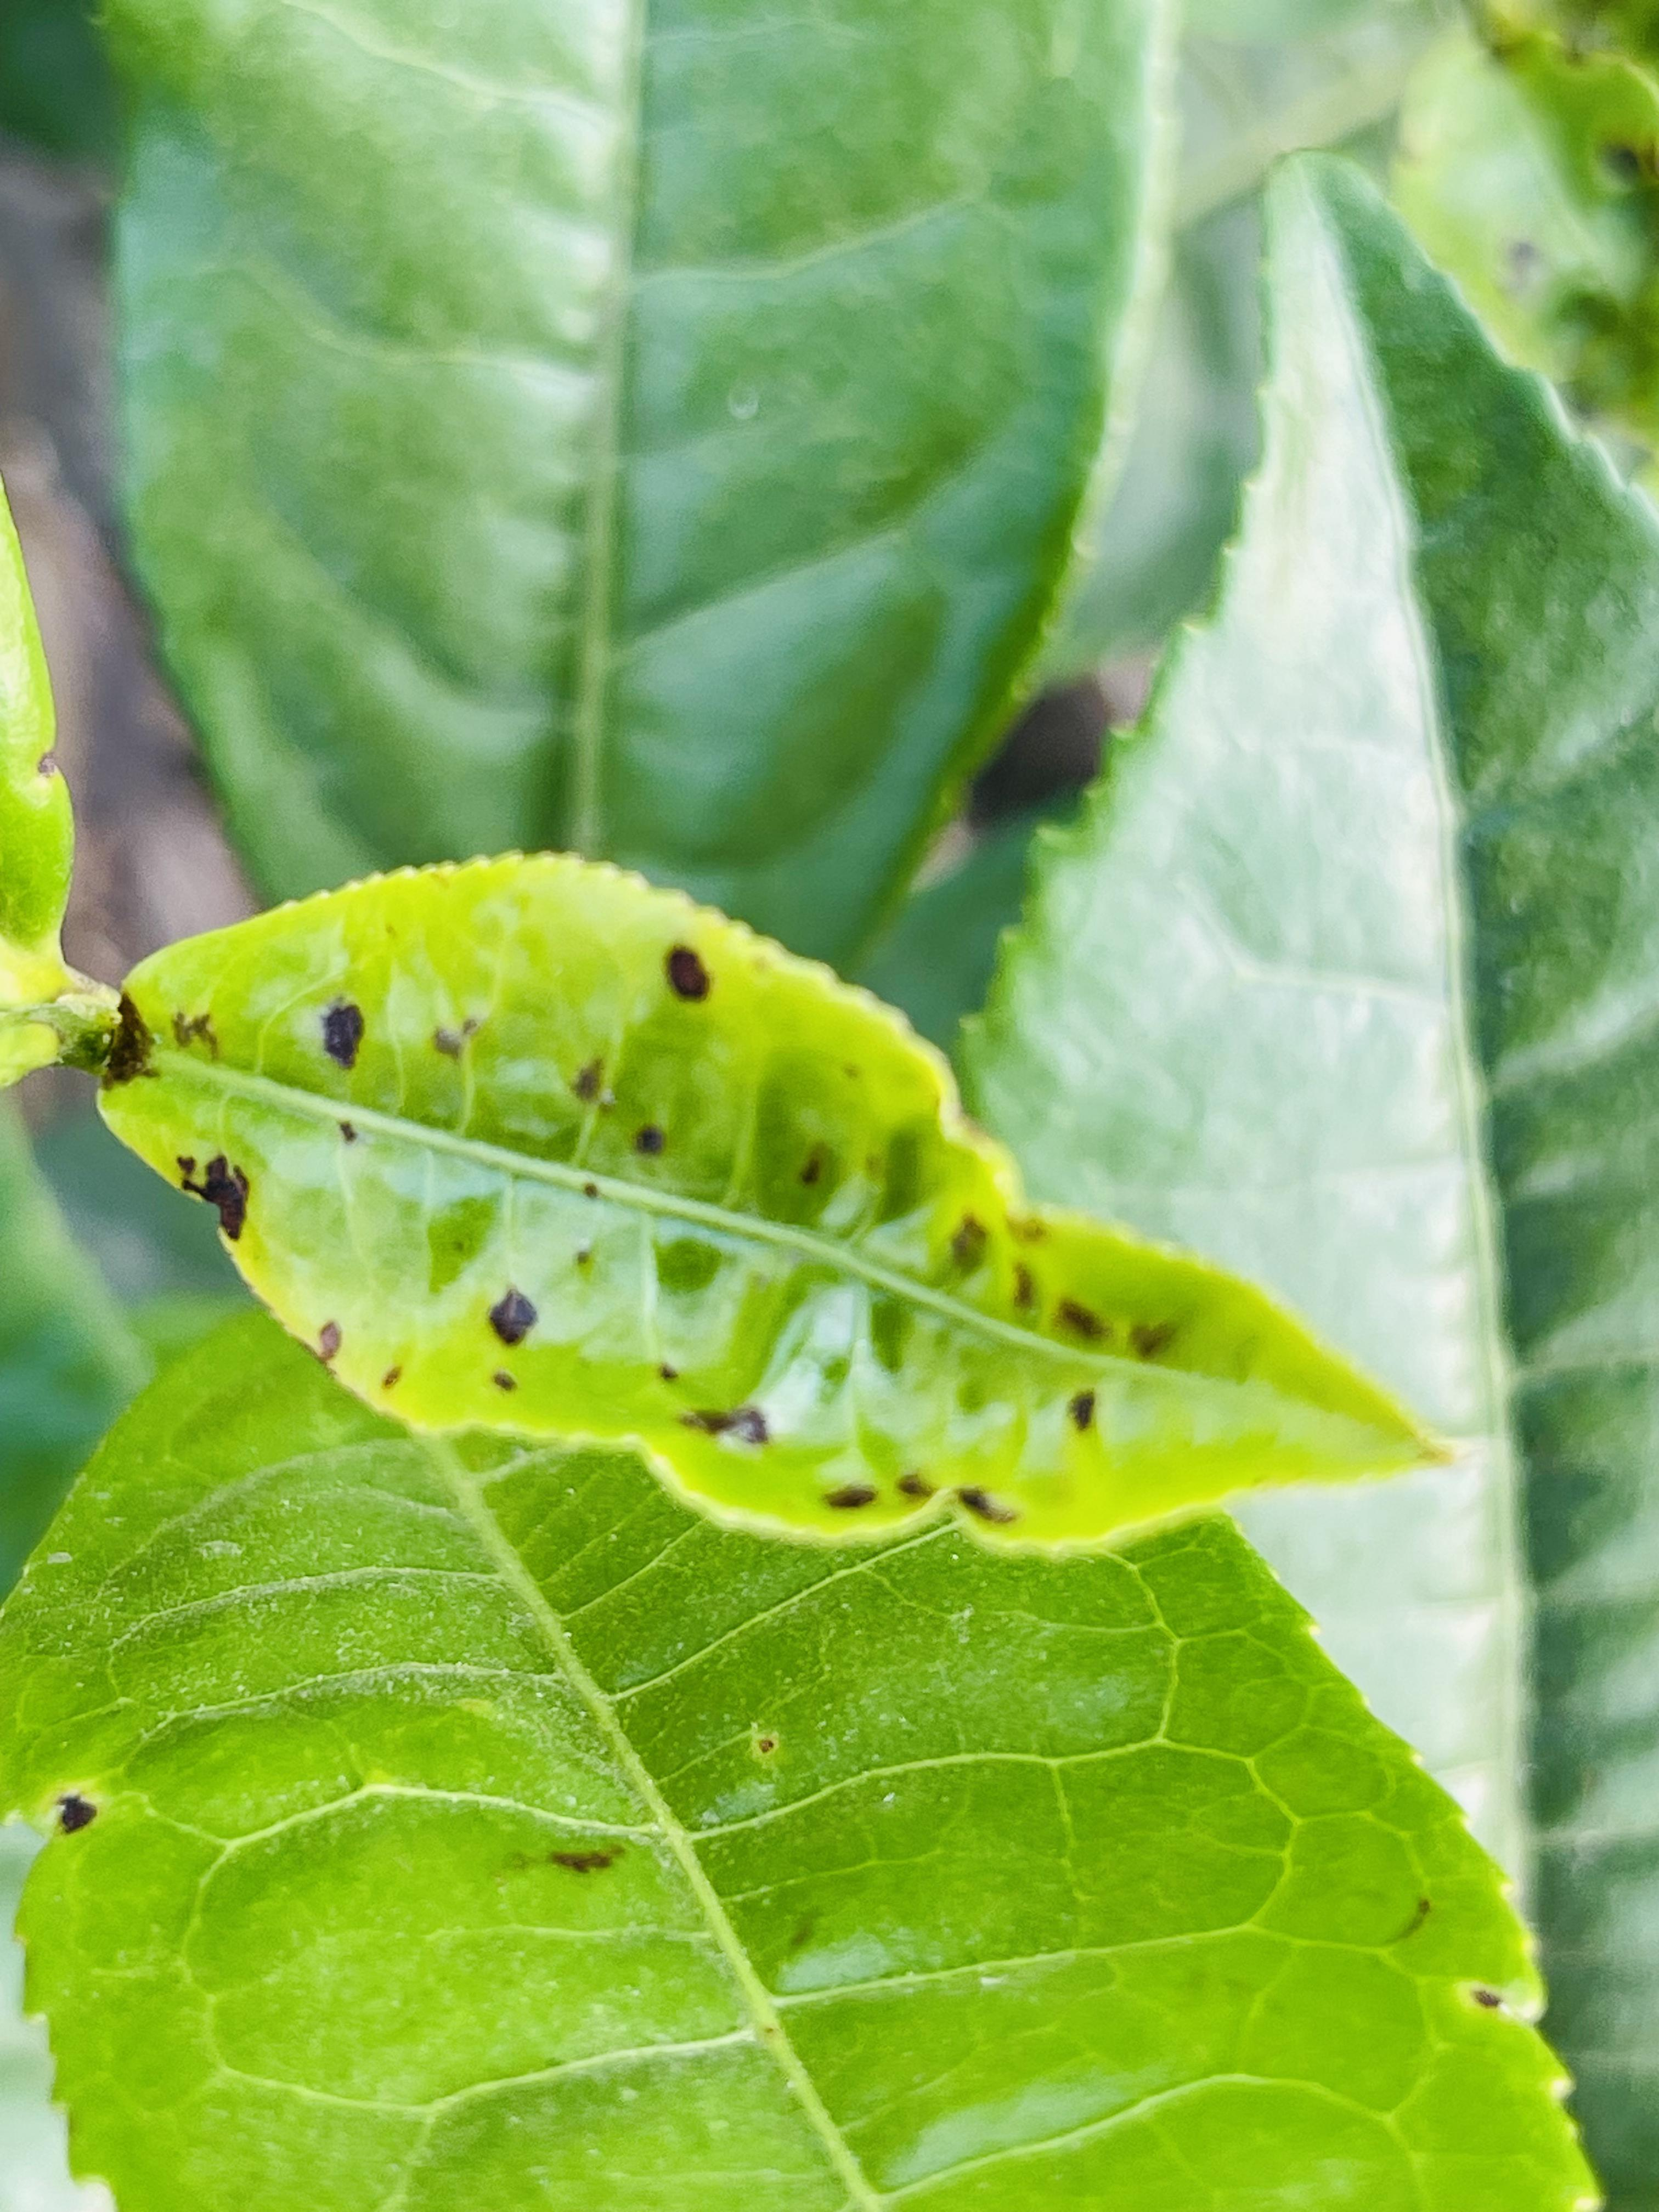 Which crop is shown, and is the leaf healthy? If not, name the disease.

tea, helopeltis
